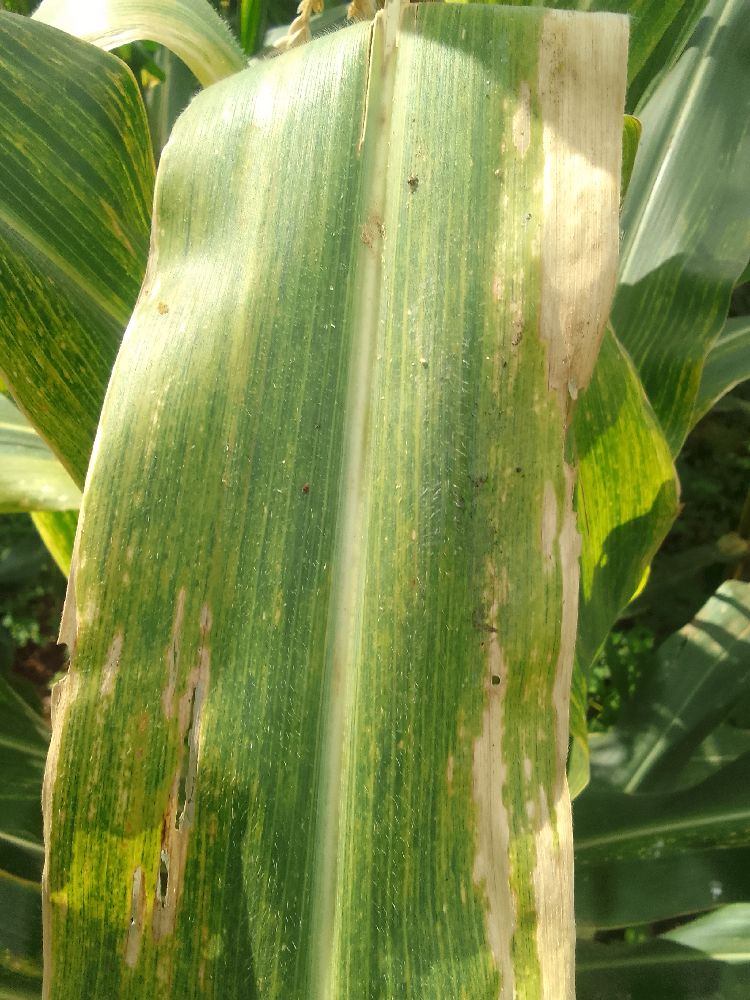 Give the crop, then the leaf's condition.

maize, maize lethal necrosis
